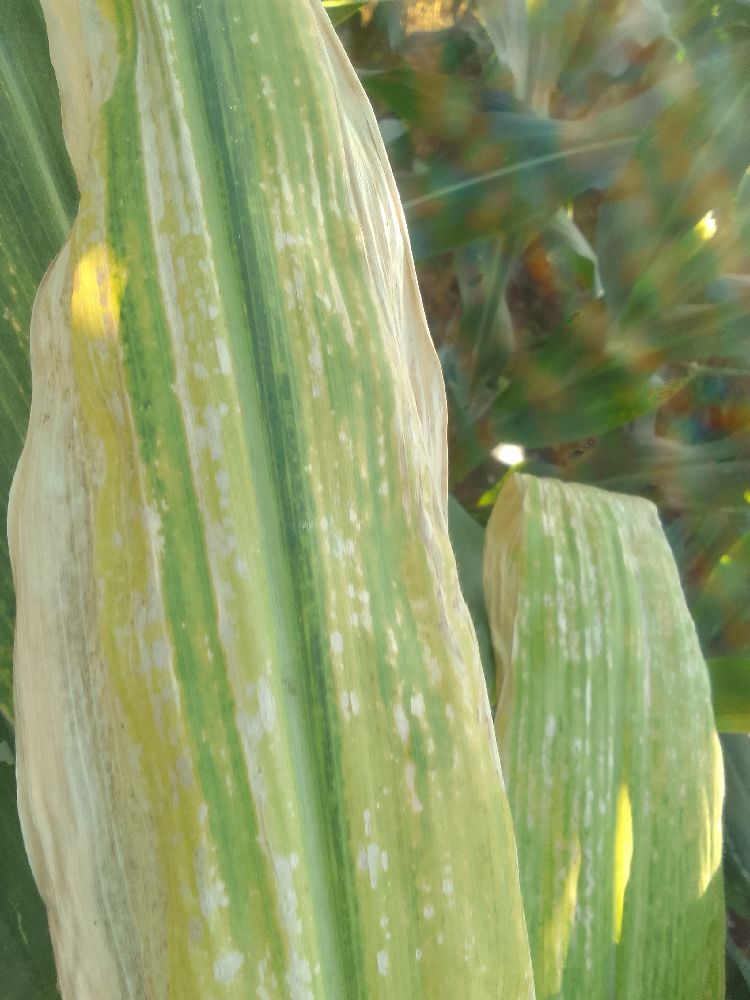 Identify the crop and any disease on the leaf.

maize, maize lethal necrosis
